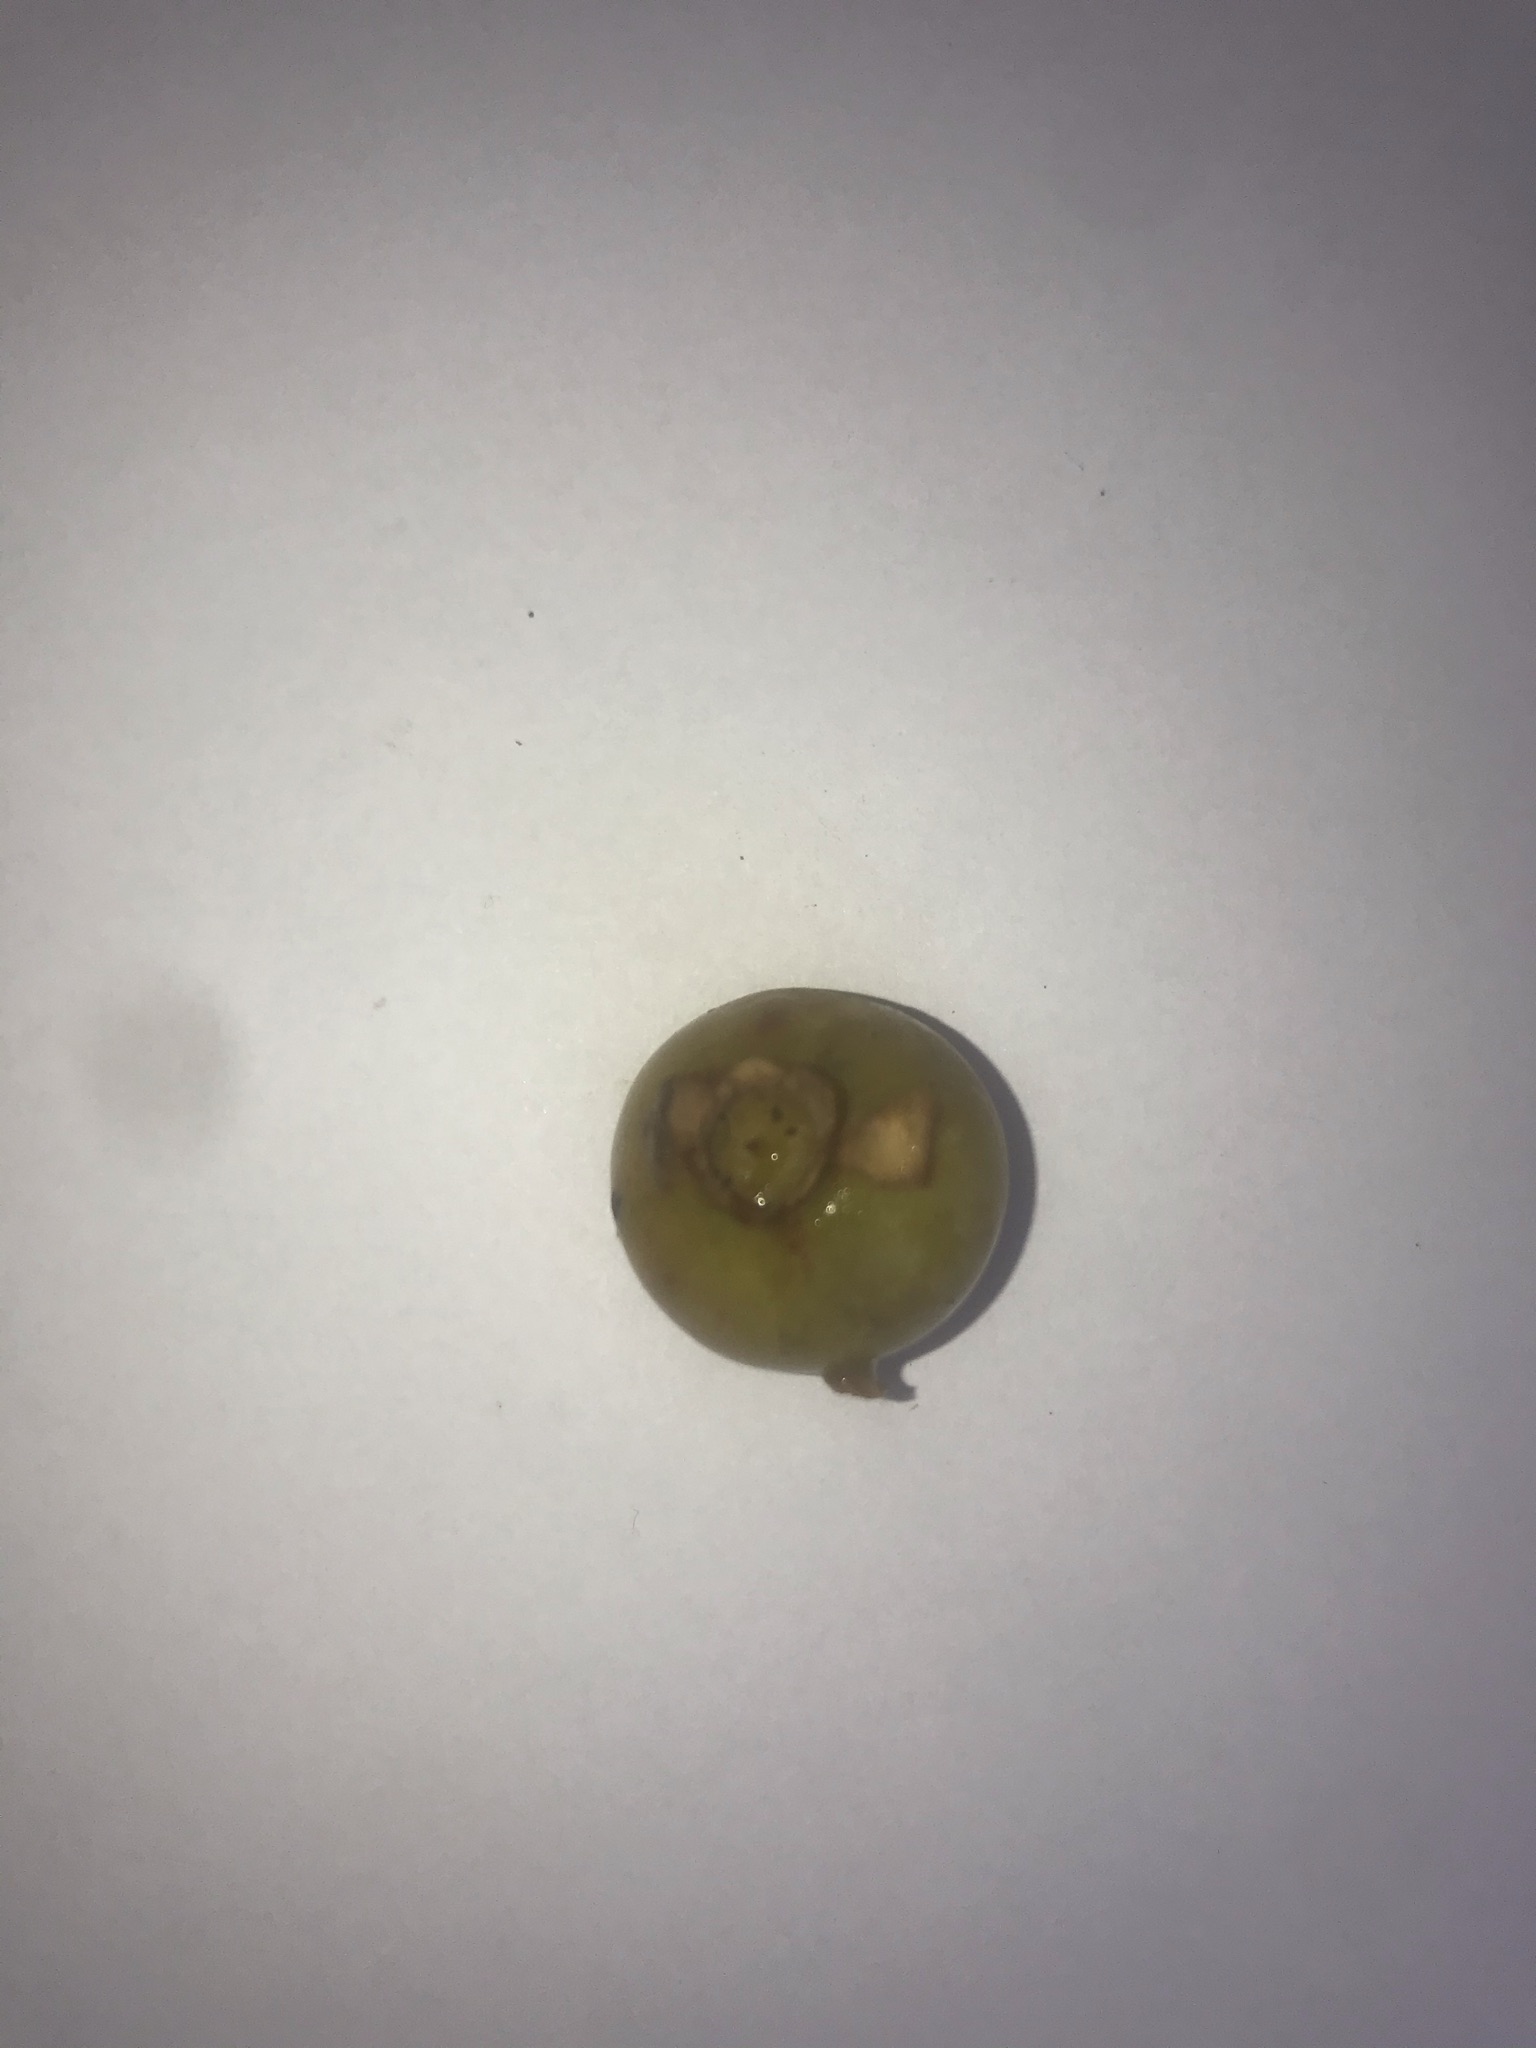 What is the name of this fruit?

gabiroba
